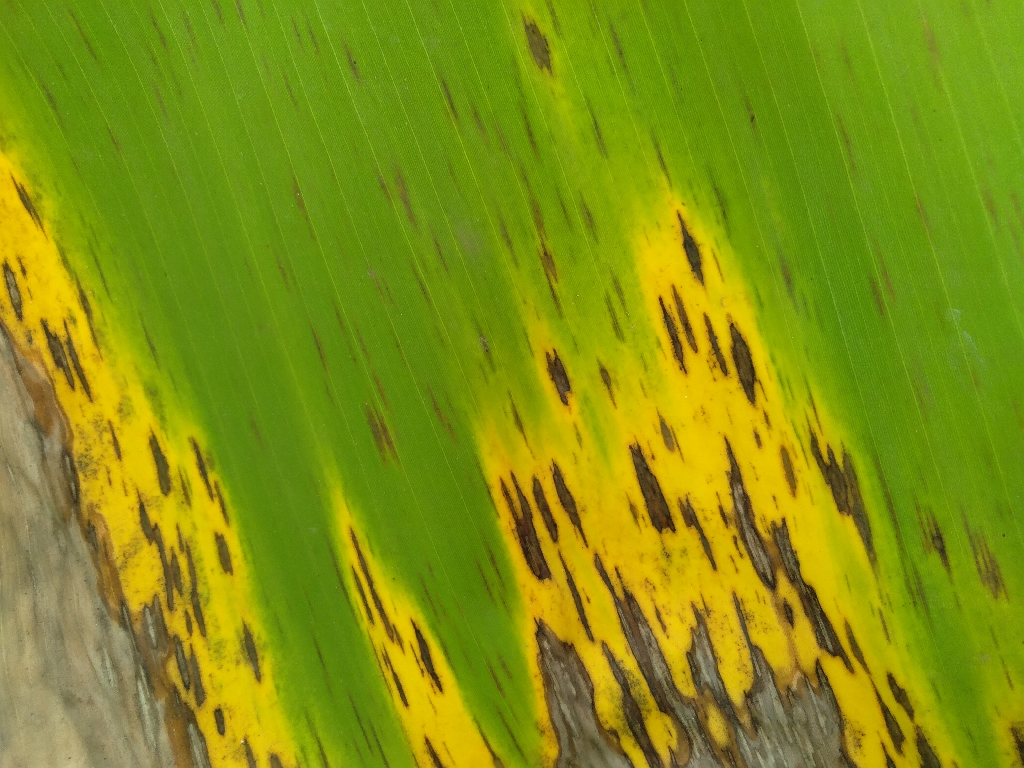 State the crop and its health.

banana, black sigatoka
